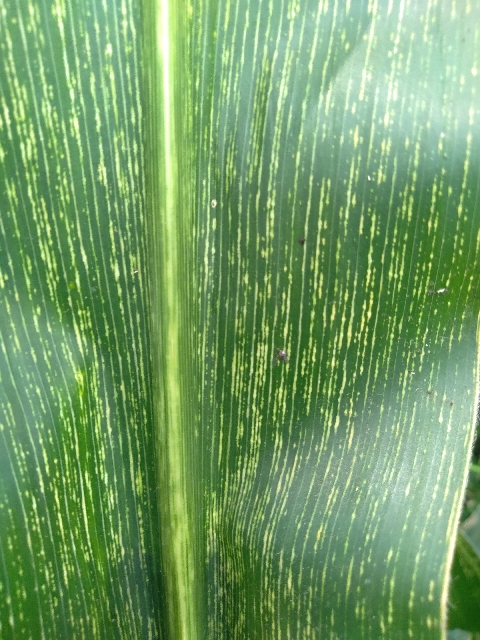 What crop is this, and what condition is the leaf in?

maize, maize streak virus
